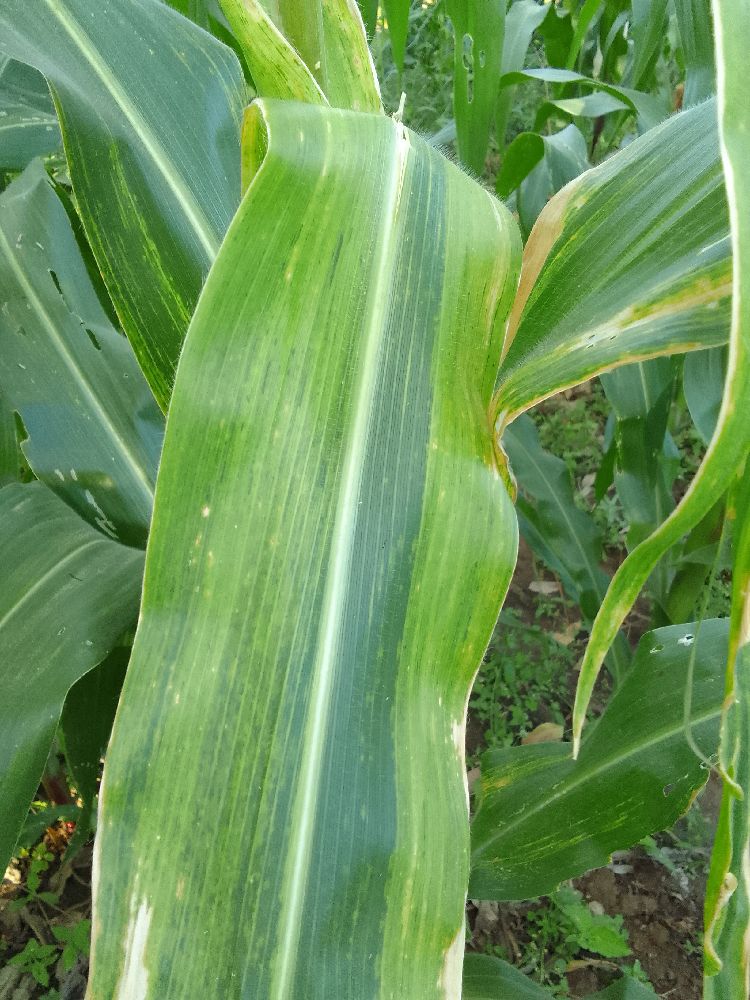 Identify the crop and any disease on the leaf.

maize, maize lethal necrosis
